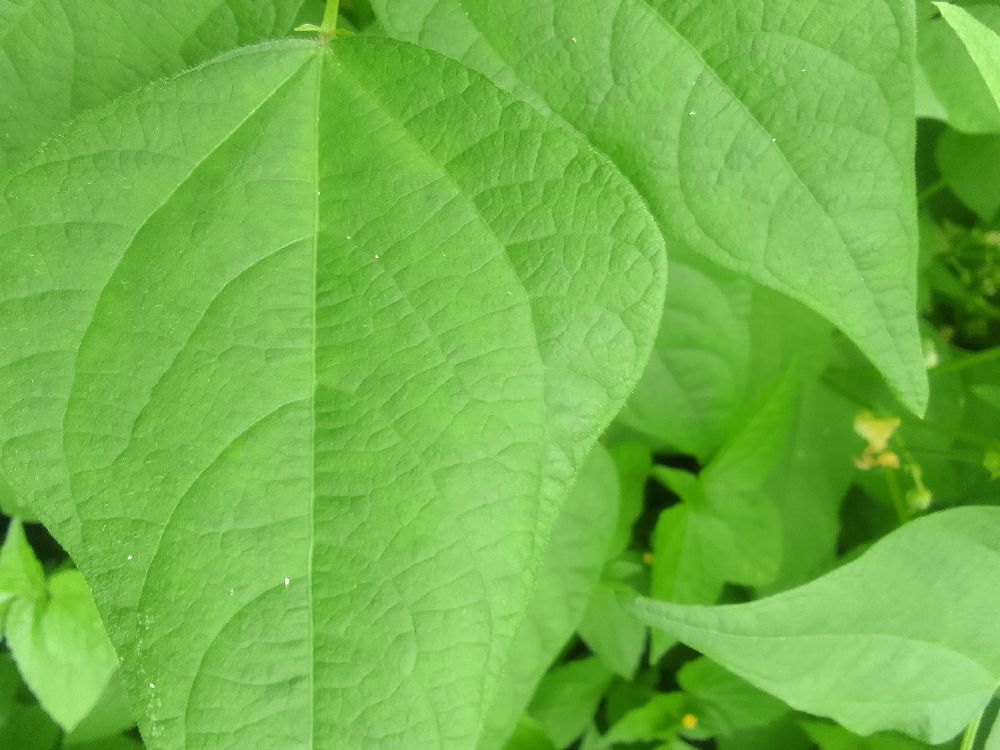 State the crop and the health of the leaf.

common bean, healthy
